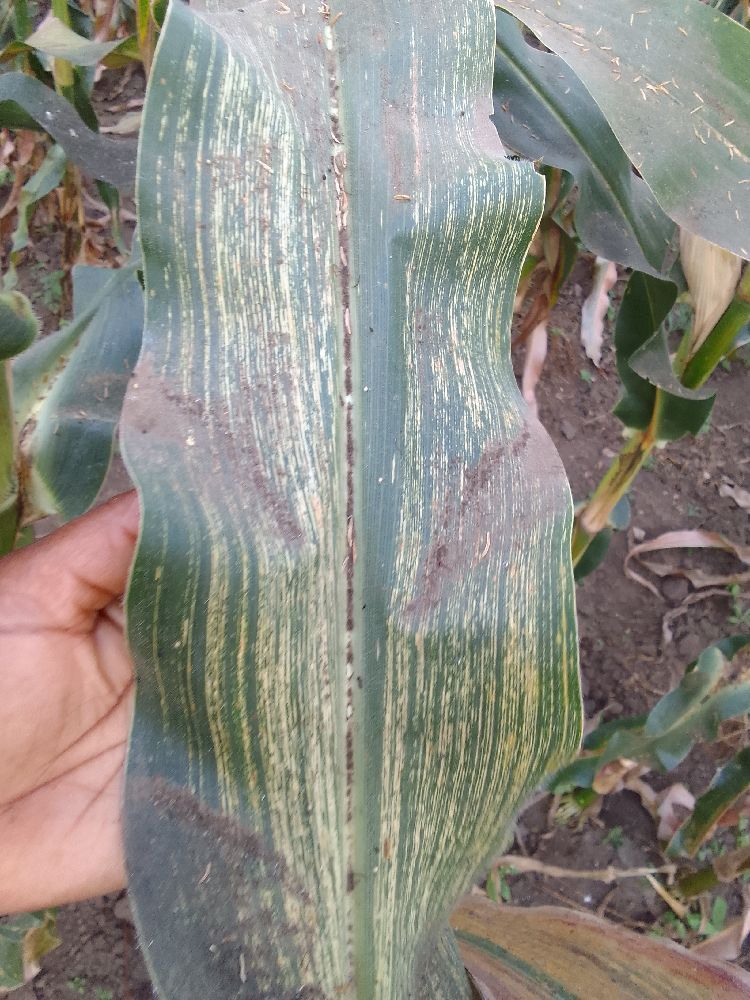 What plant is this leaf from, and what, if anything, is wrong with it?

maize, maize streak virus
